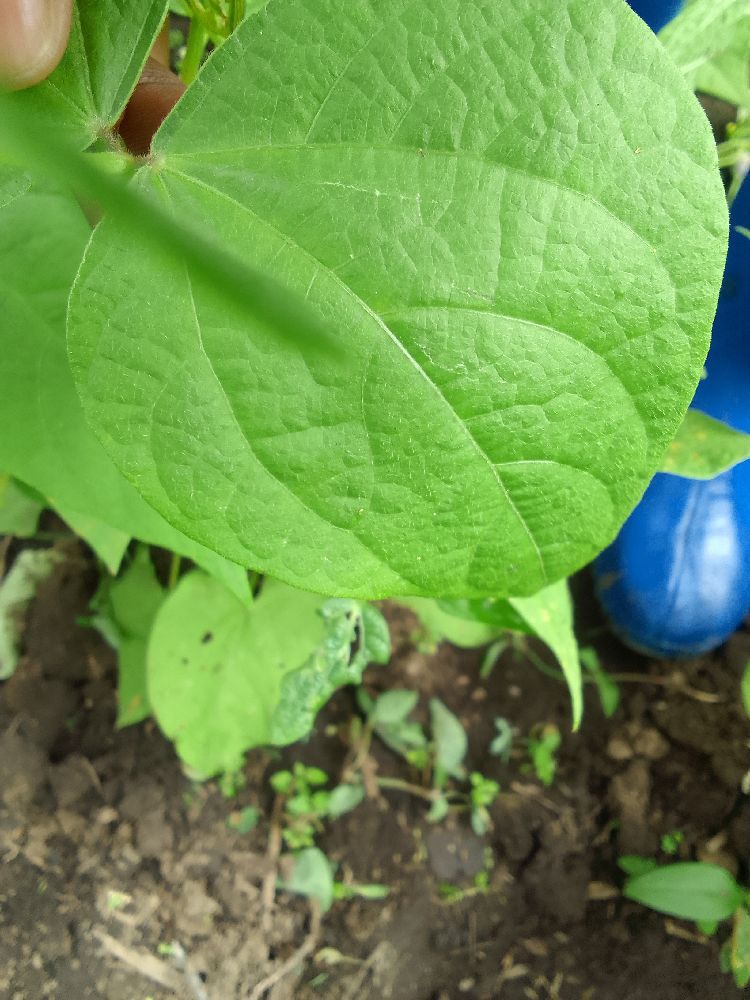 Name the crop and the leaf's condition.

common bean, healthy
